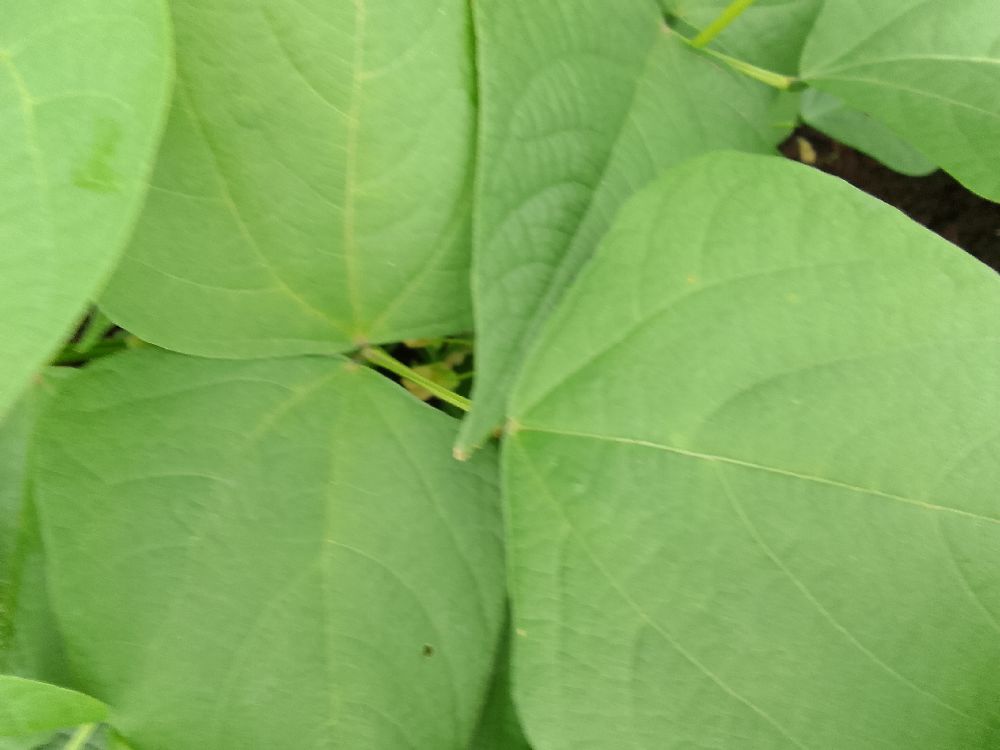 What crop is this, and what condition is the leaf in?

common bean, healthy
